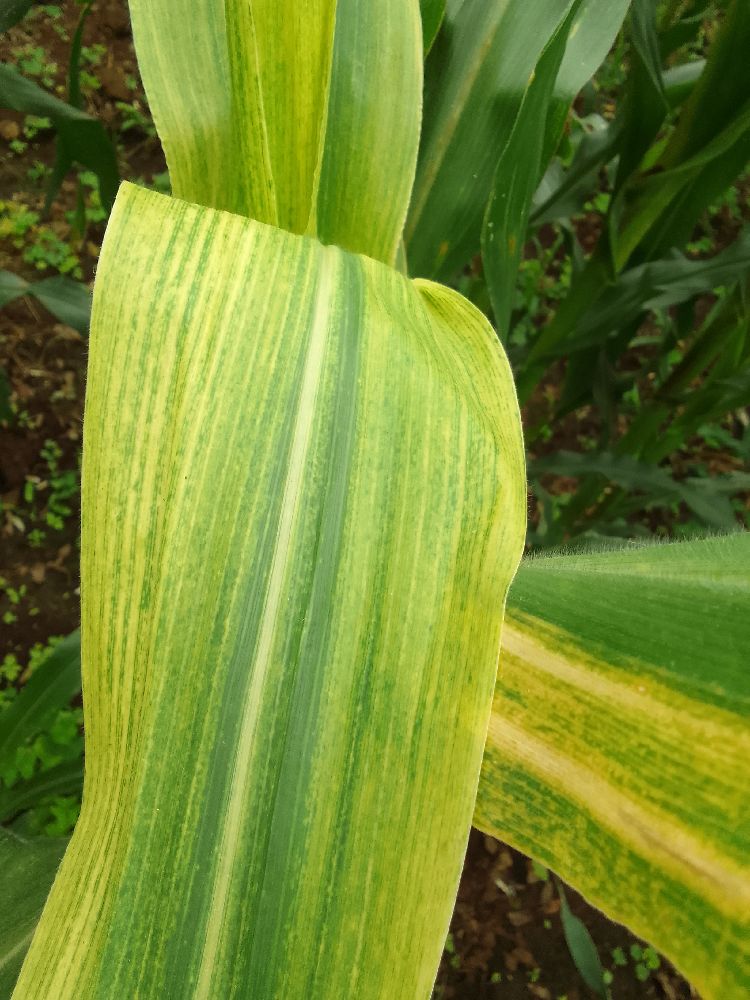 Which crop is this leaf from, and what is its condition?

maize, maize lethal necrosis
